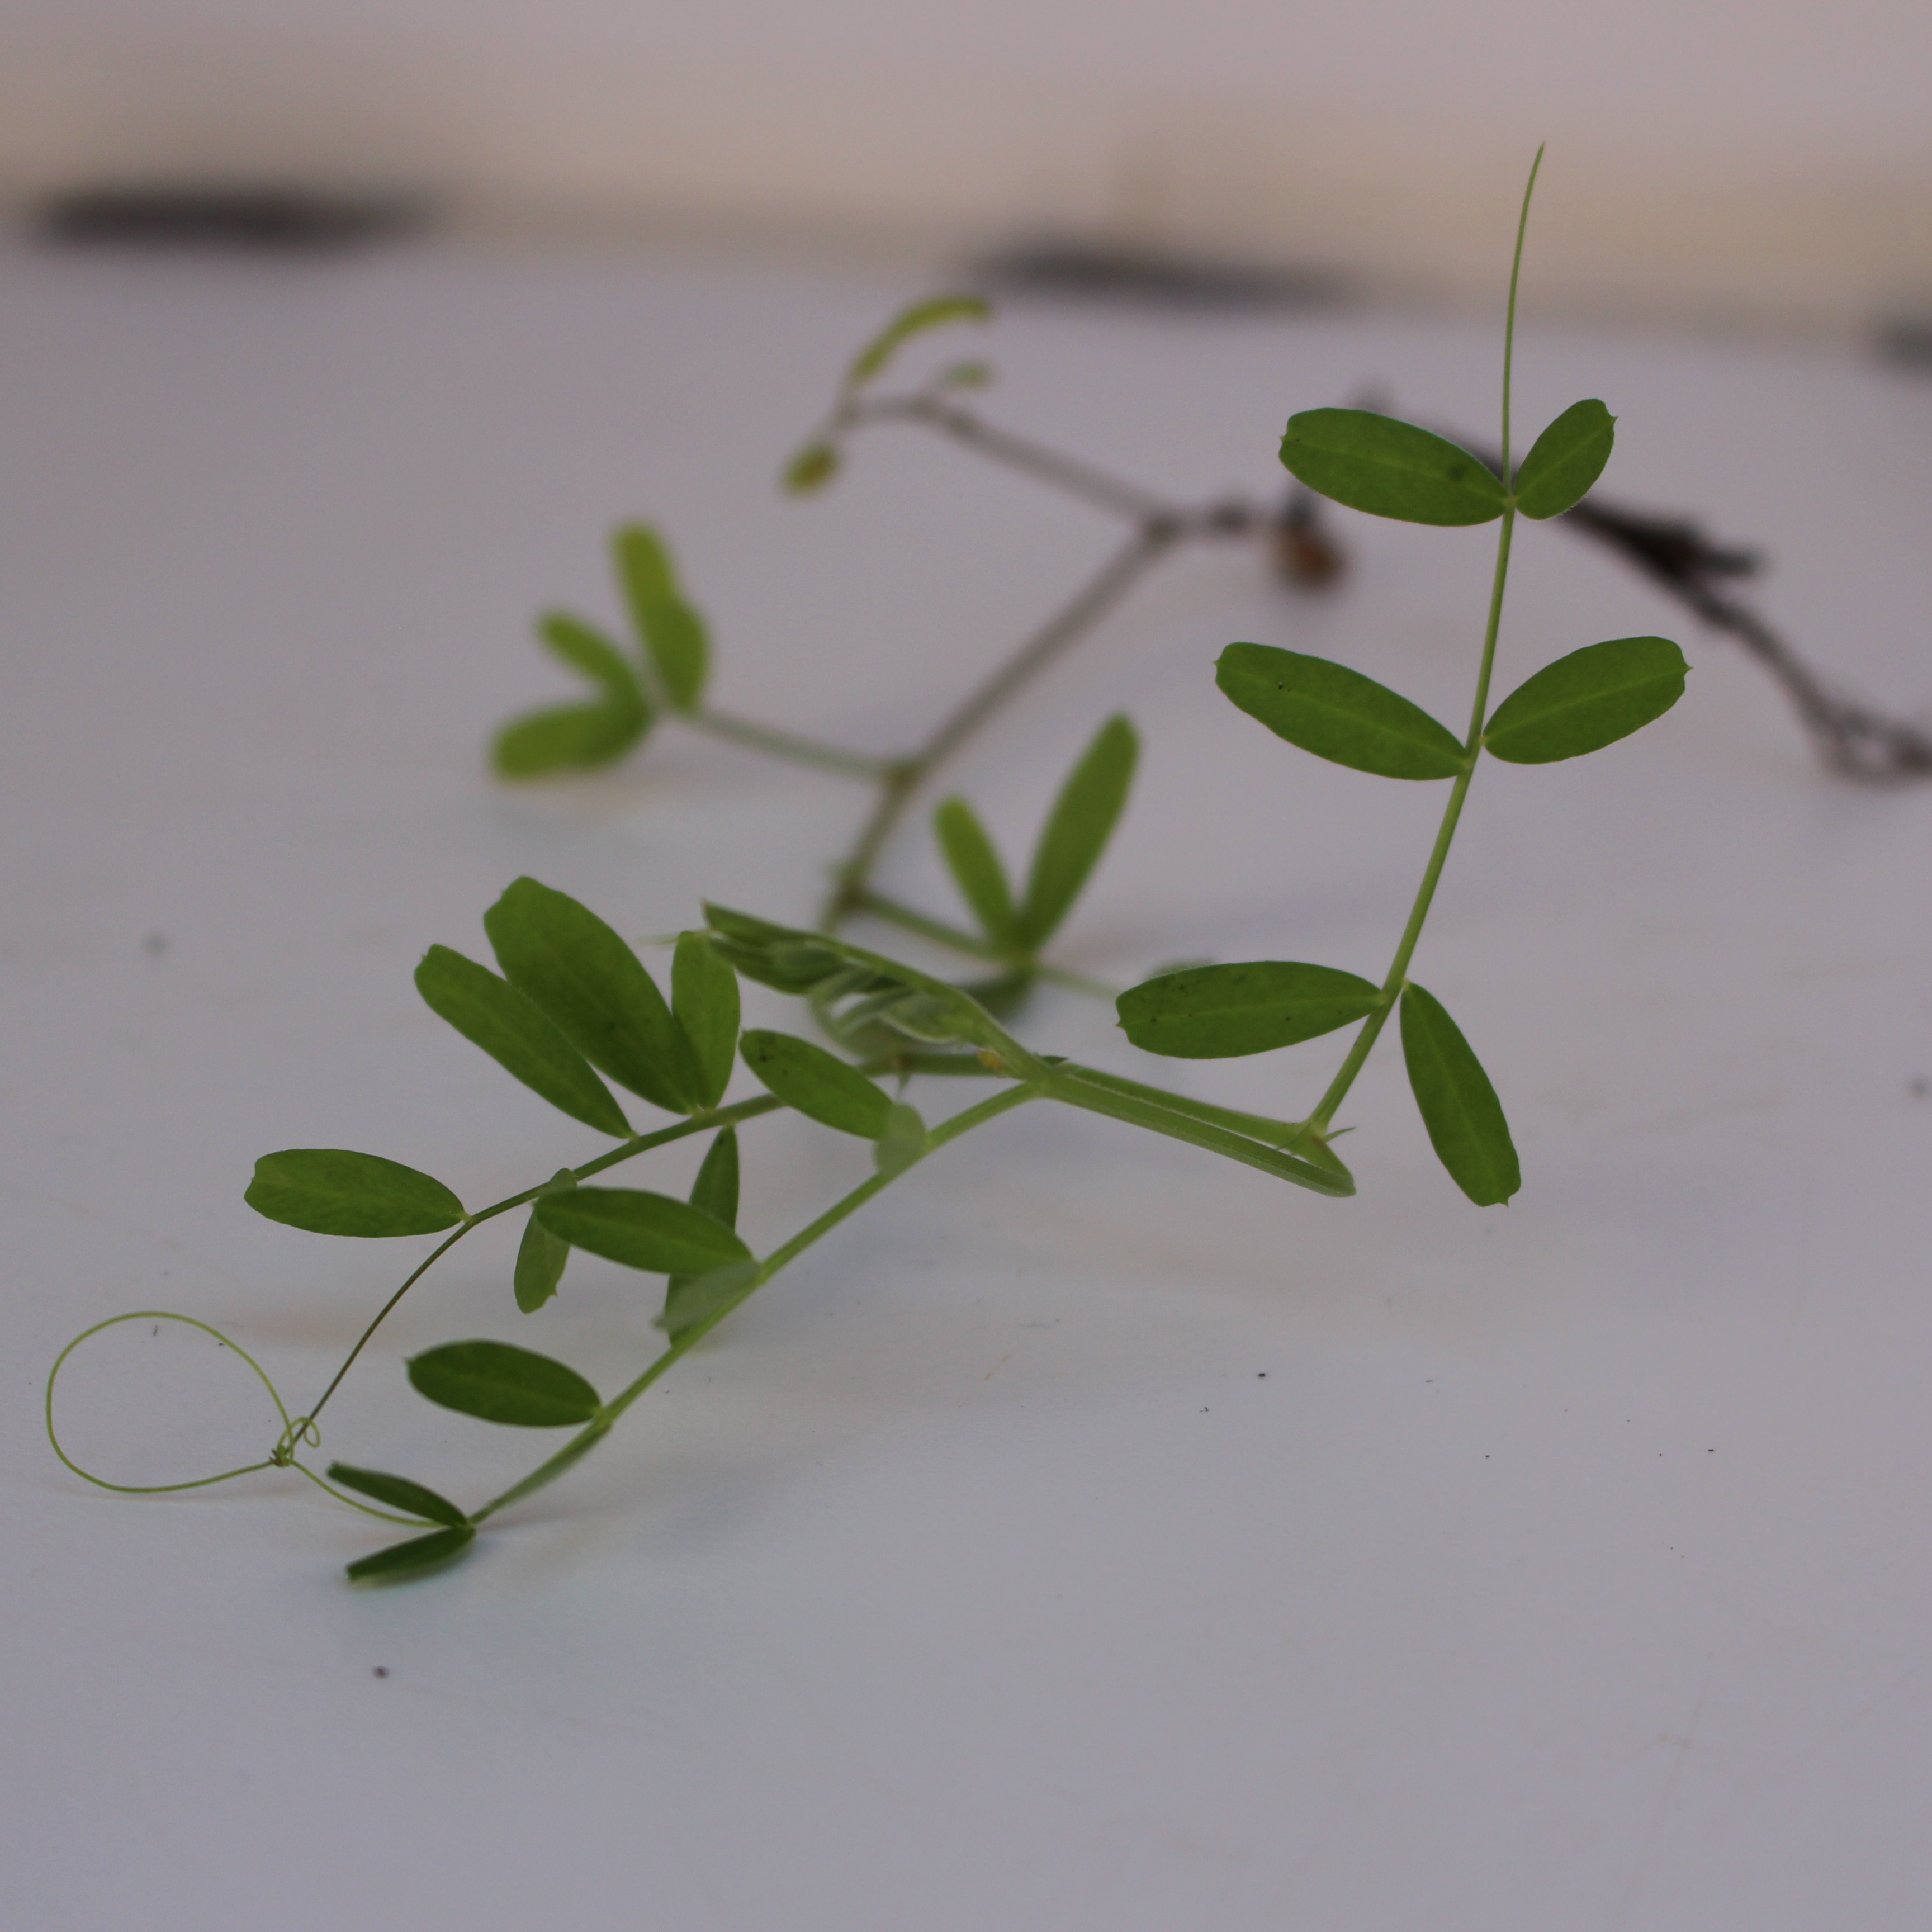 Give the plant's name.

Vicia sativa
